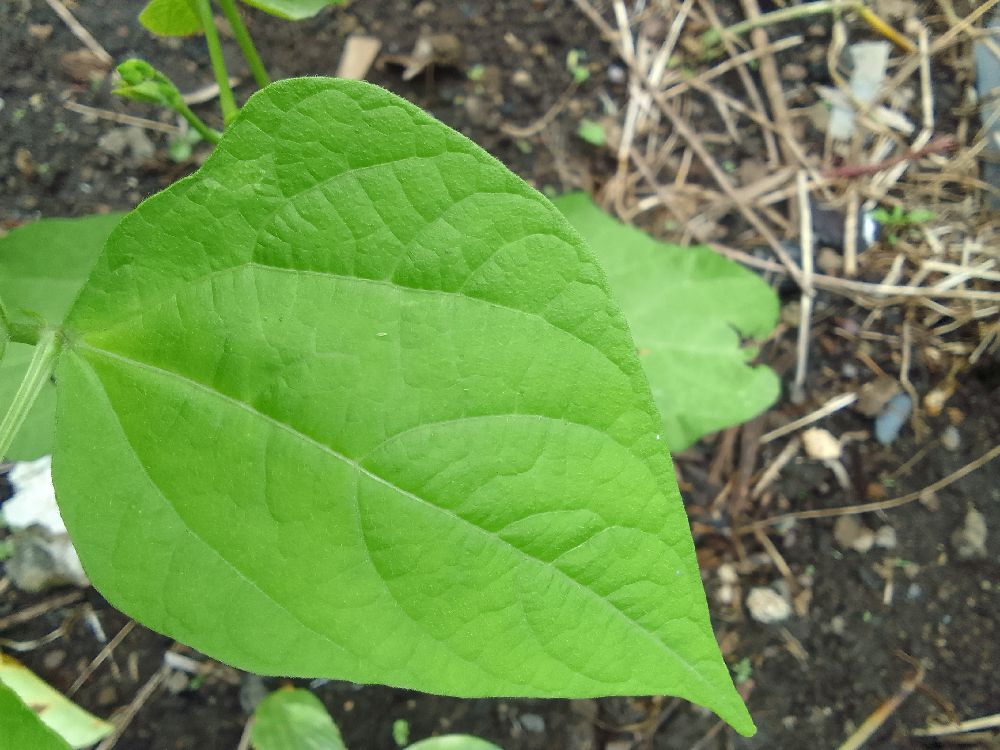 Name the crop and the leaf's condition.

common bean, healthy
